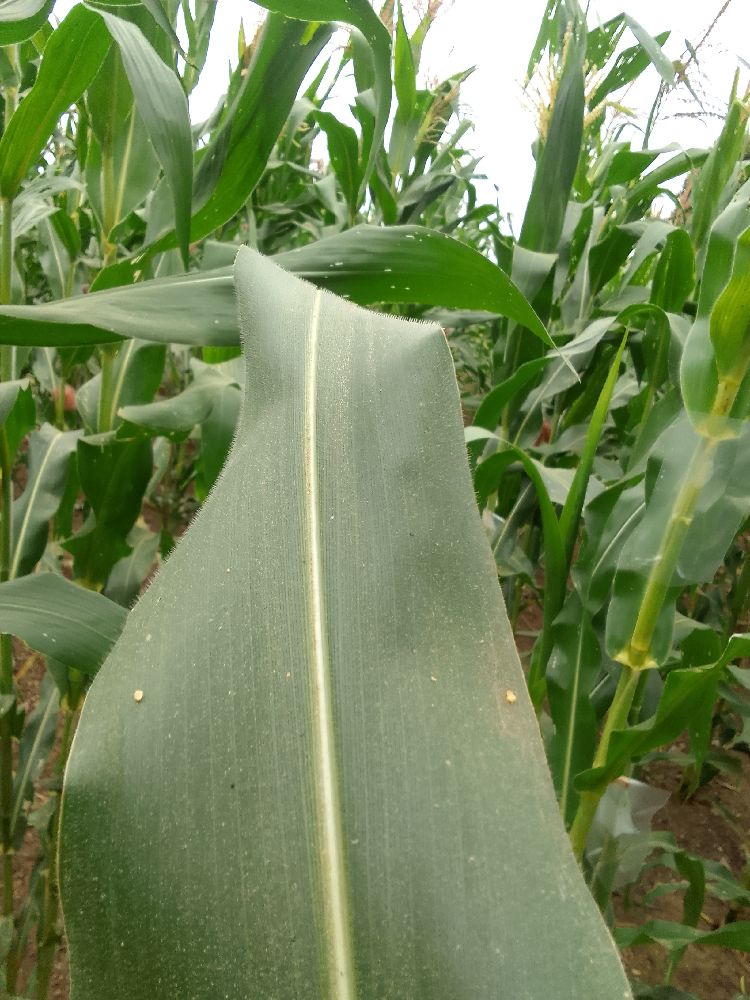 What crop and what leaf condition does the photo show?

maize, healthy
